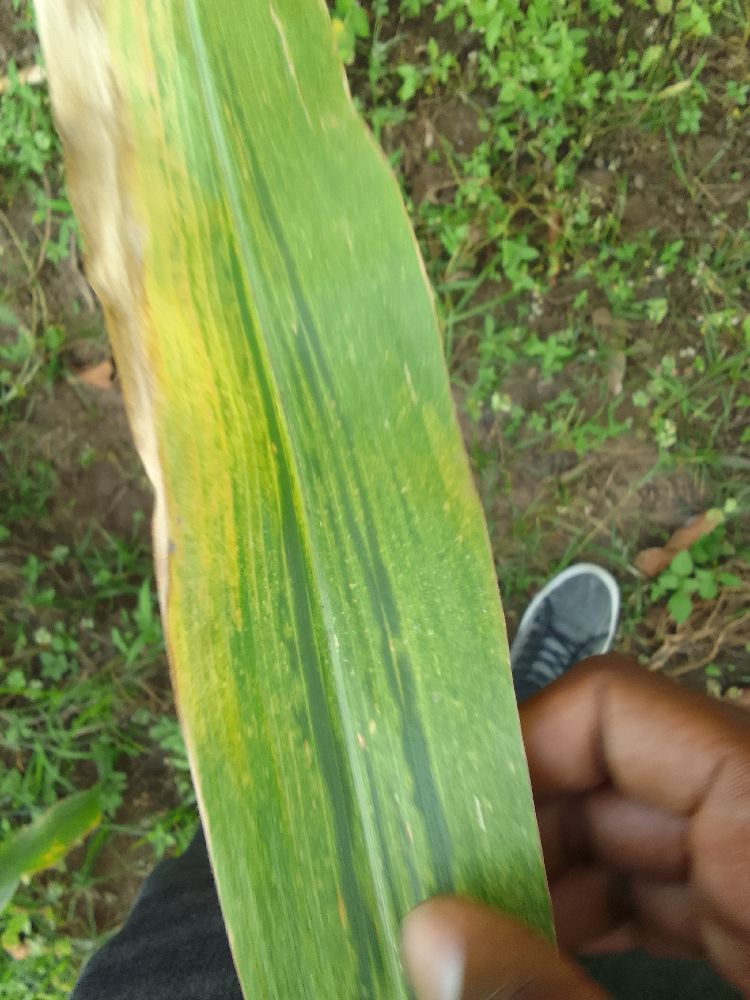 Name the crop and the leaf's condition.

maize, maize lethal necrosis
